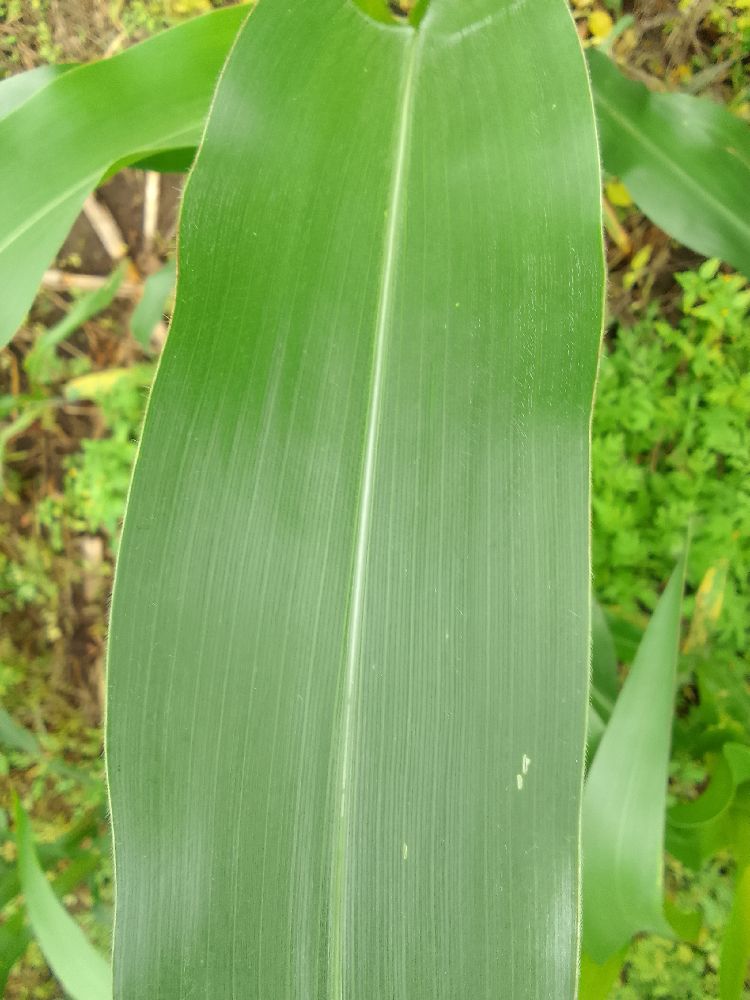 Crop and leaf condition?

maize, healthy
